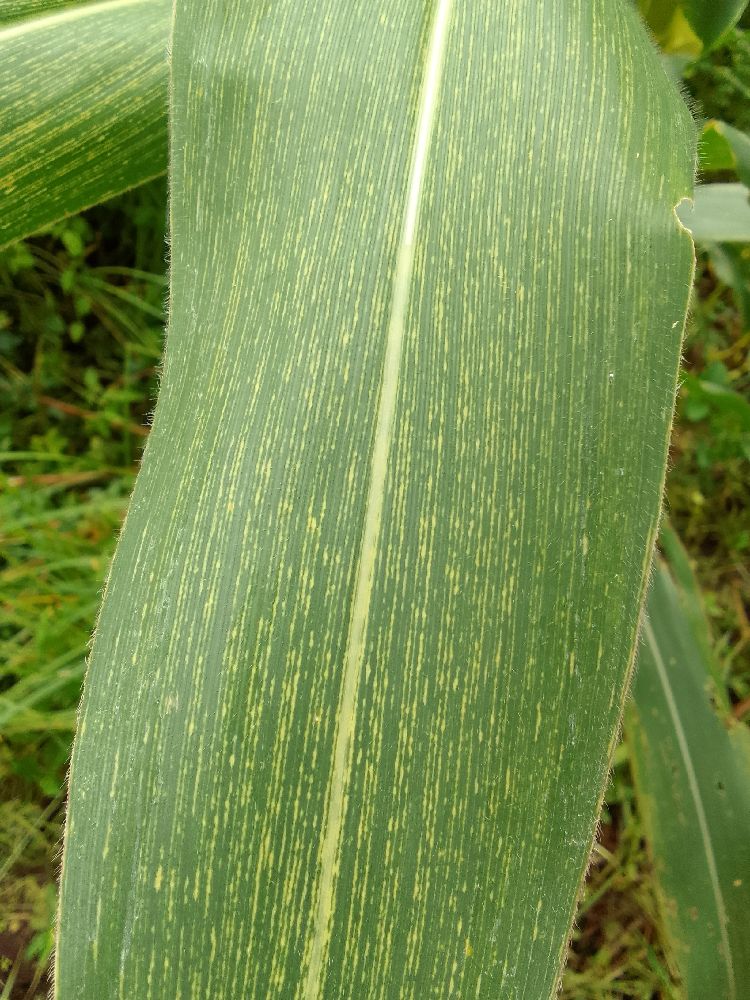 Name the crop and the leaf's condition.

maize, maize streak virus
